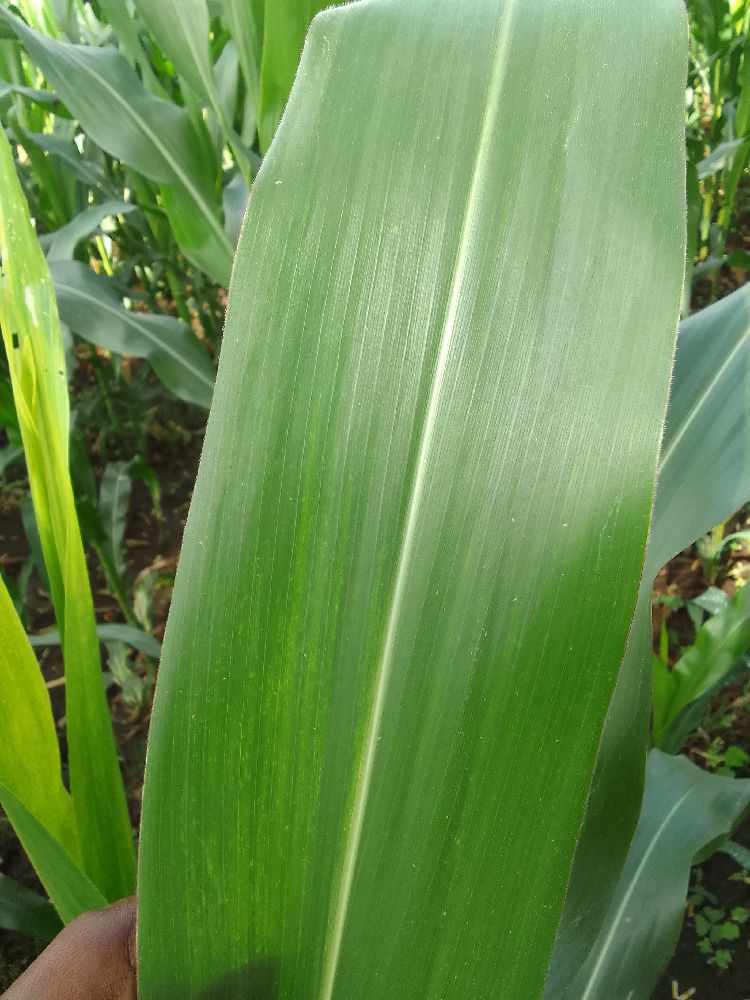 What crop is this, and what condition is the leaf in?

maize, maize lethal necrosis
